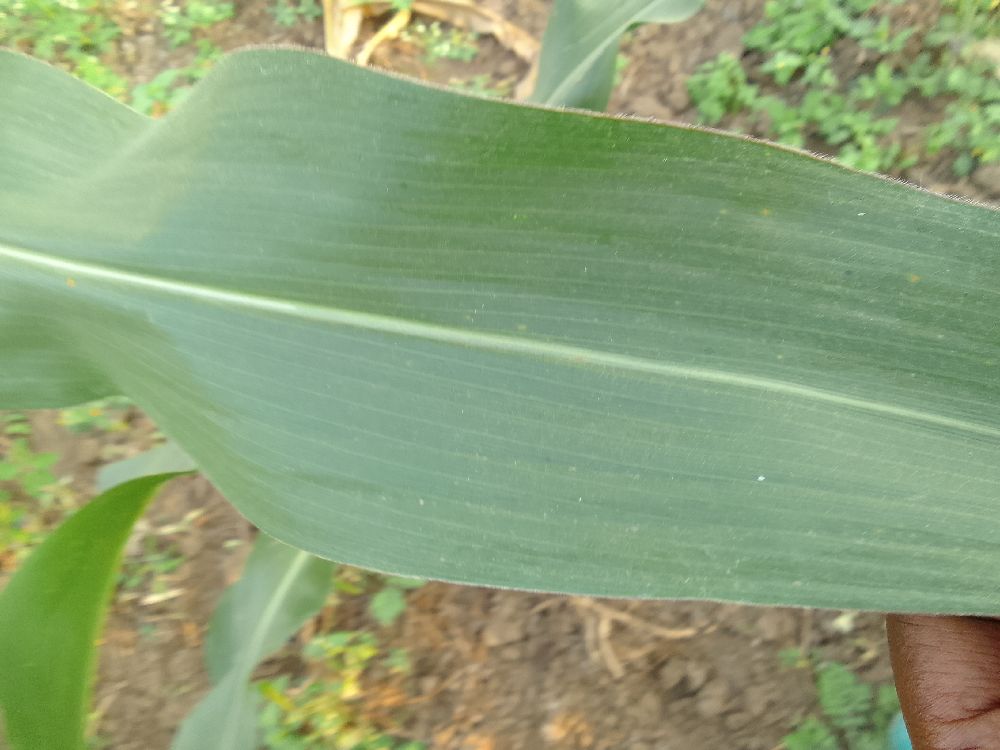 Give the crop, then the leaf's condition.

maize, healthy
